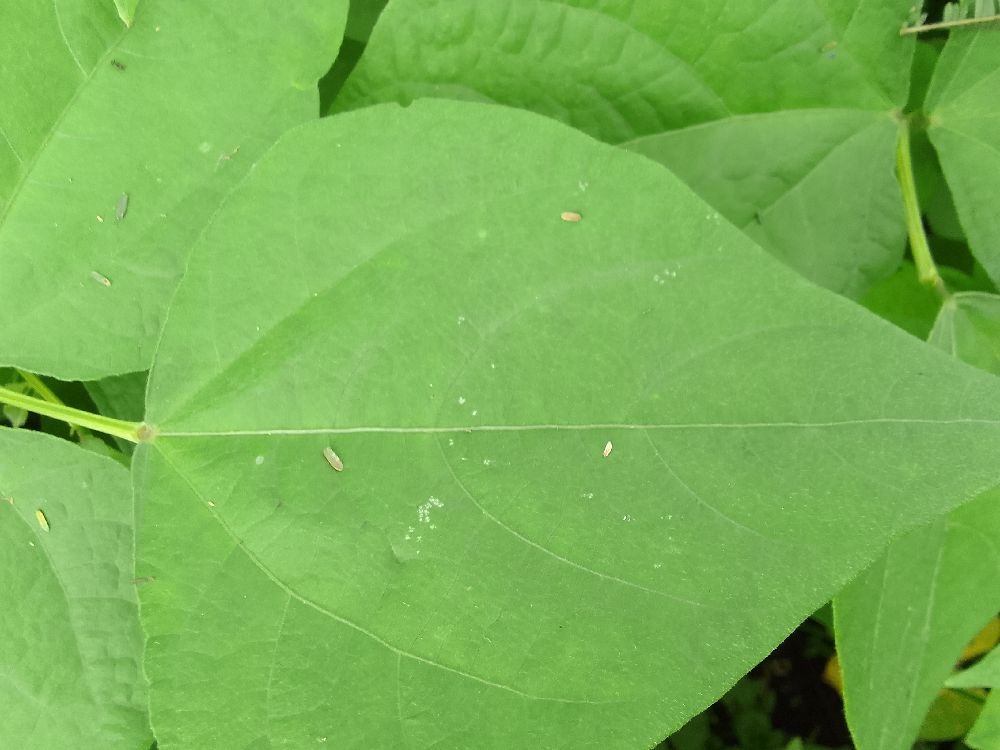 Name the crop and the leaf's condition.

common bean, healthy
